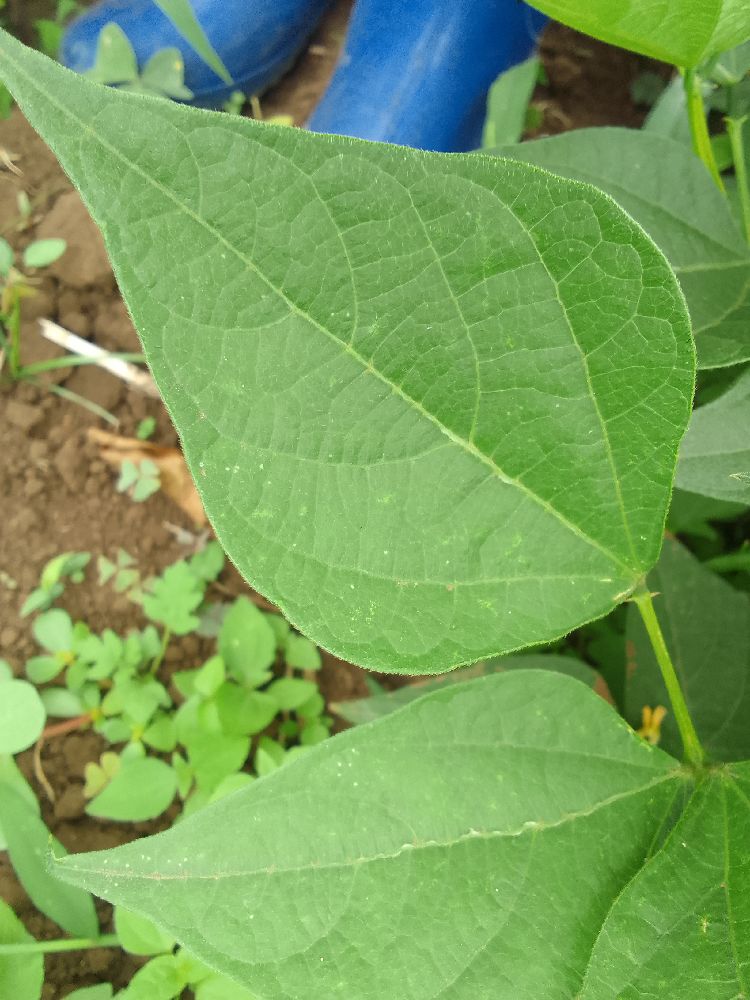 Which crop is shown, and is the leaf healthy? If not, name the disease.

common bean, healthy
